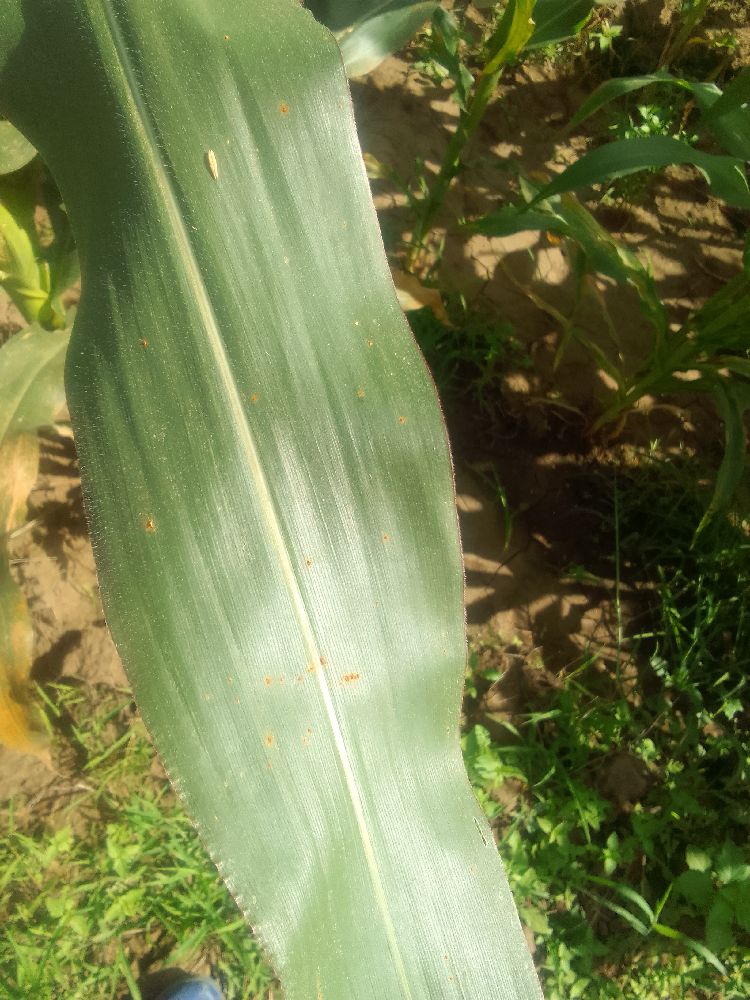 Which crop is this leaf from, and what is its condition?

maize, healthy
